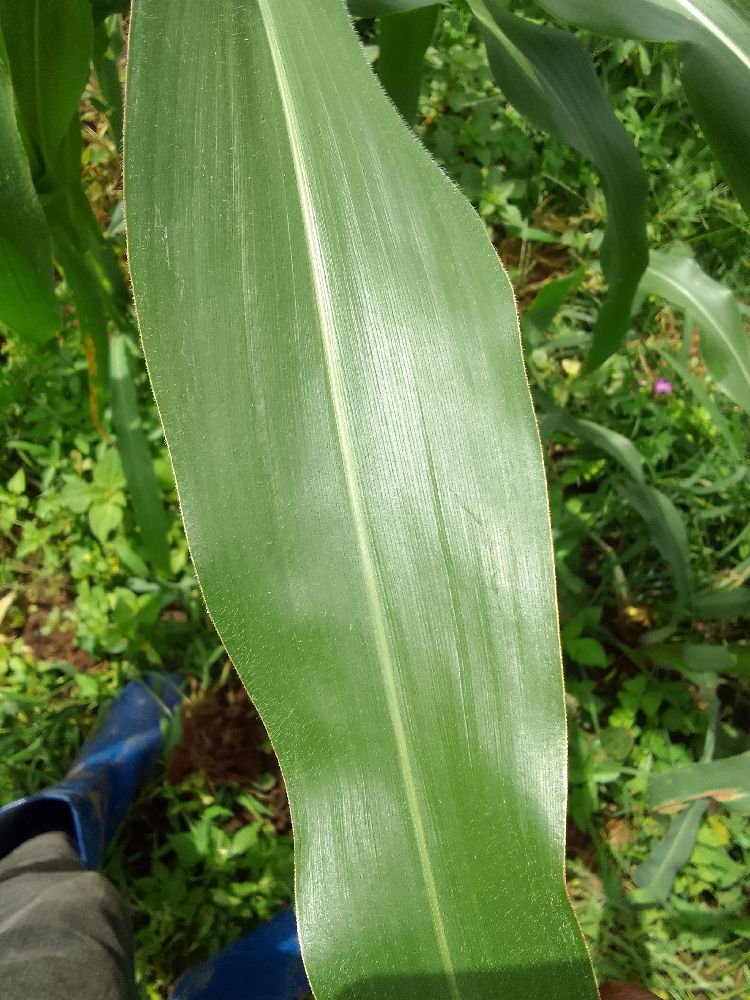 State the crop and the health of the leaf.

maize, healthy
